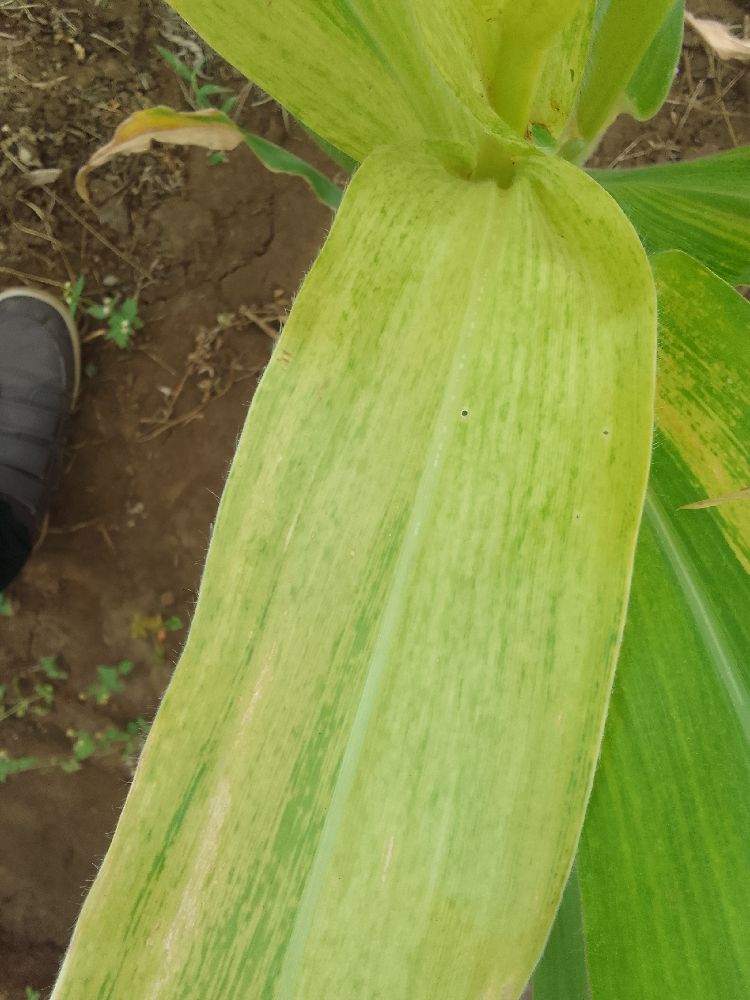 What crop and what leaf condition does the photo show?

maize, maize lethal necrosis
